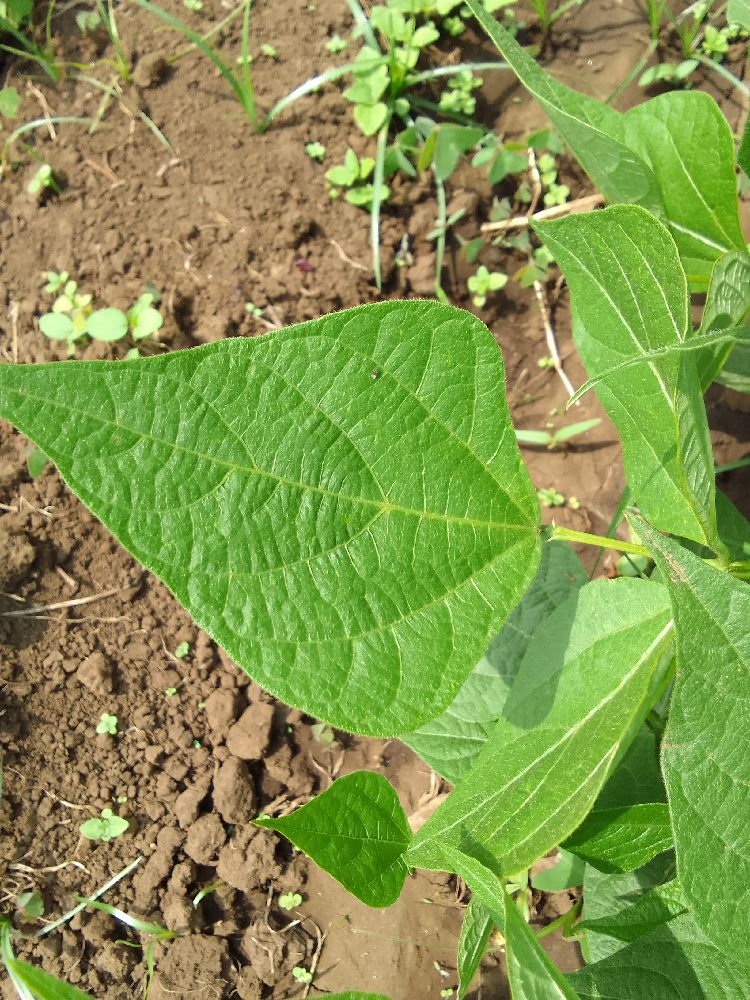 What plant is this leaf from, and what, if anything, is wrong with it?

common bean, healthy
